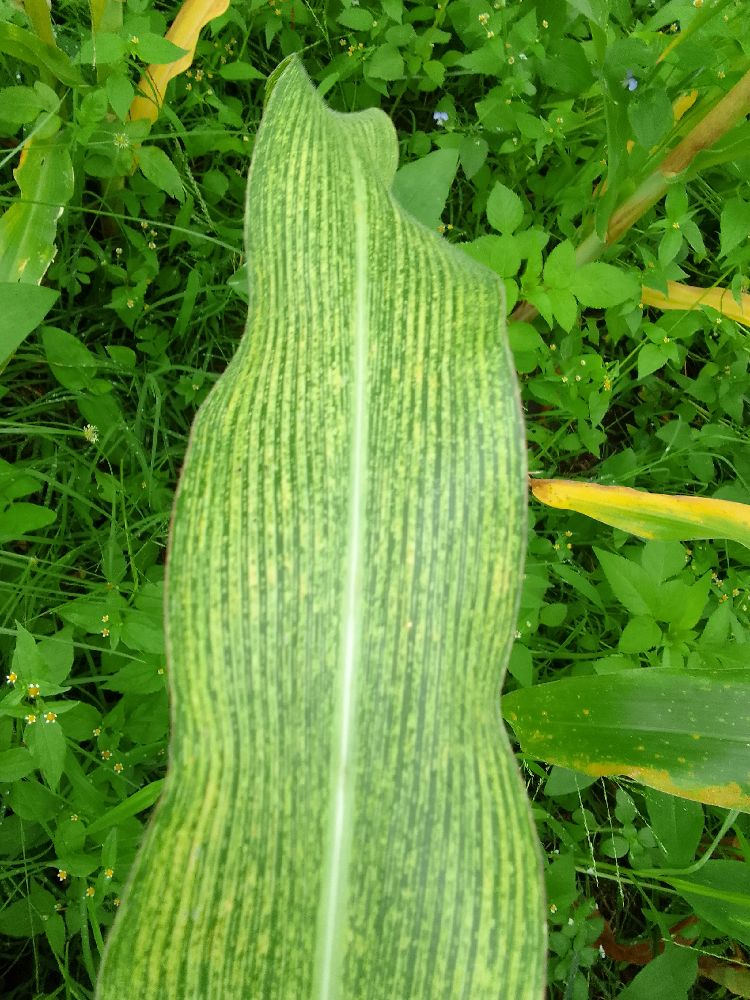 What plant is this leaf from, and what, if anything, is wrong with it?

maize, maize streak virus
